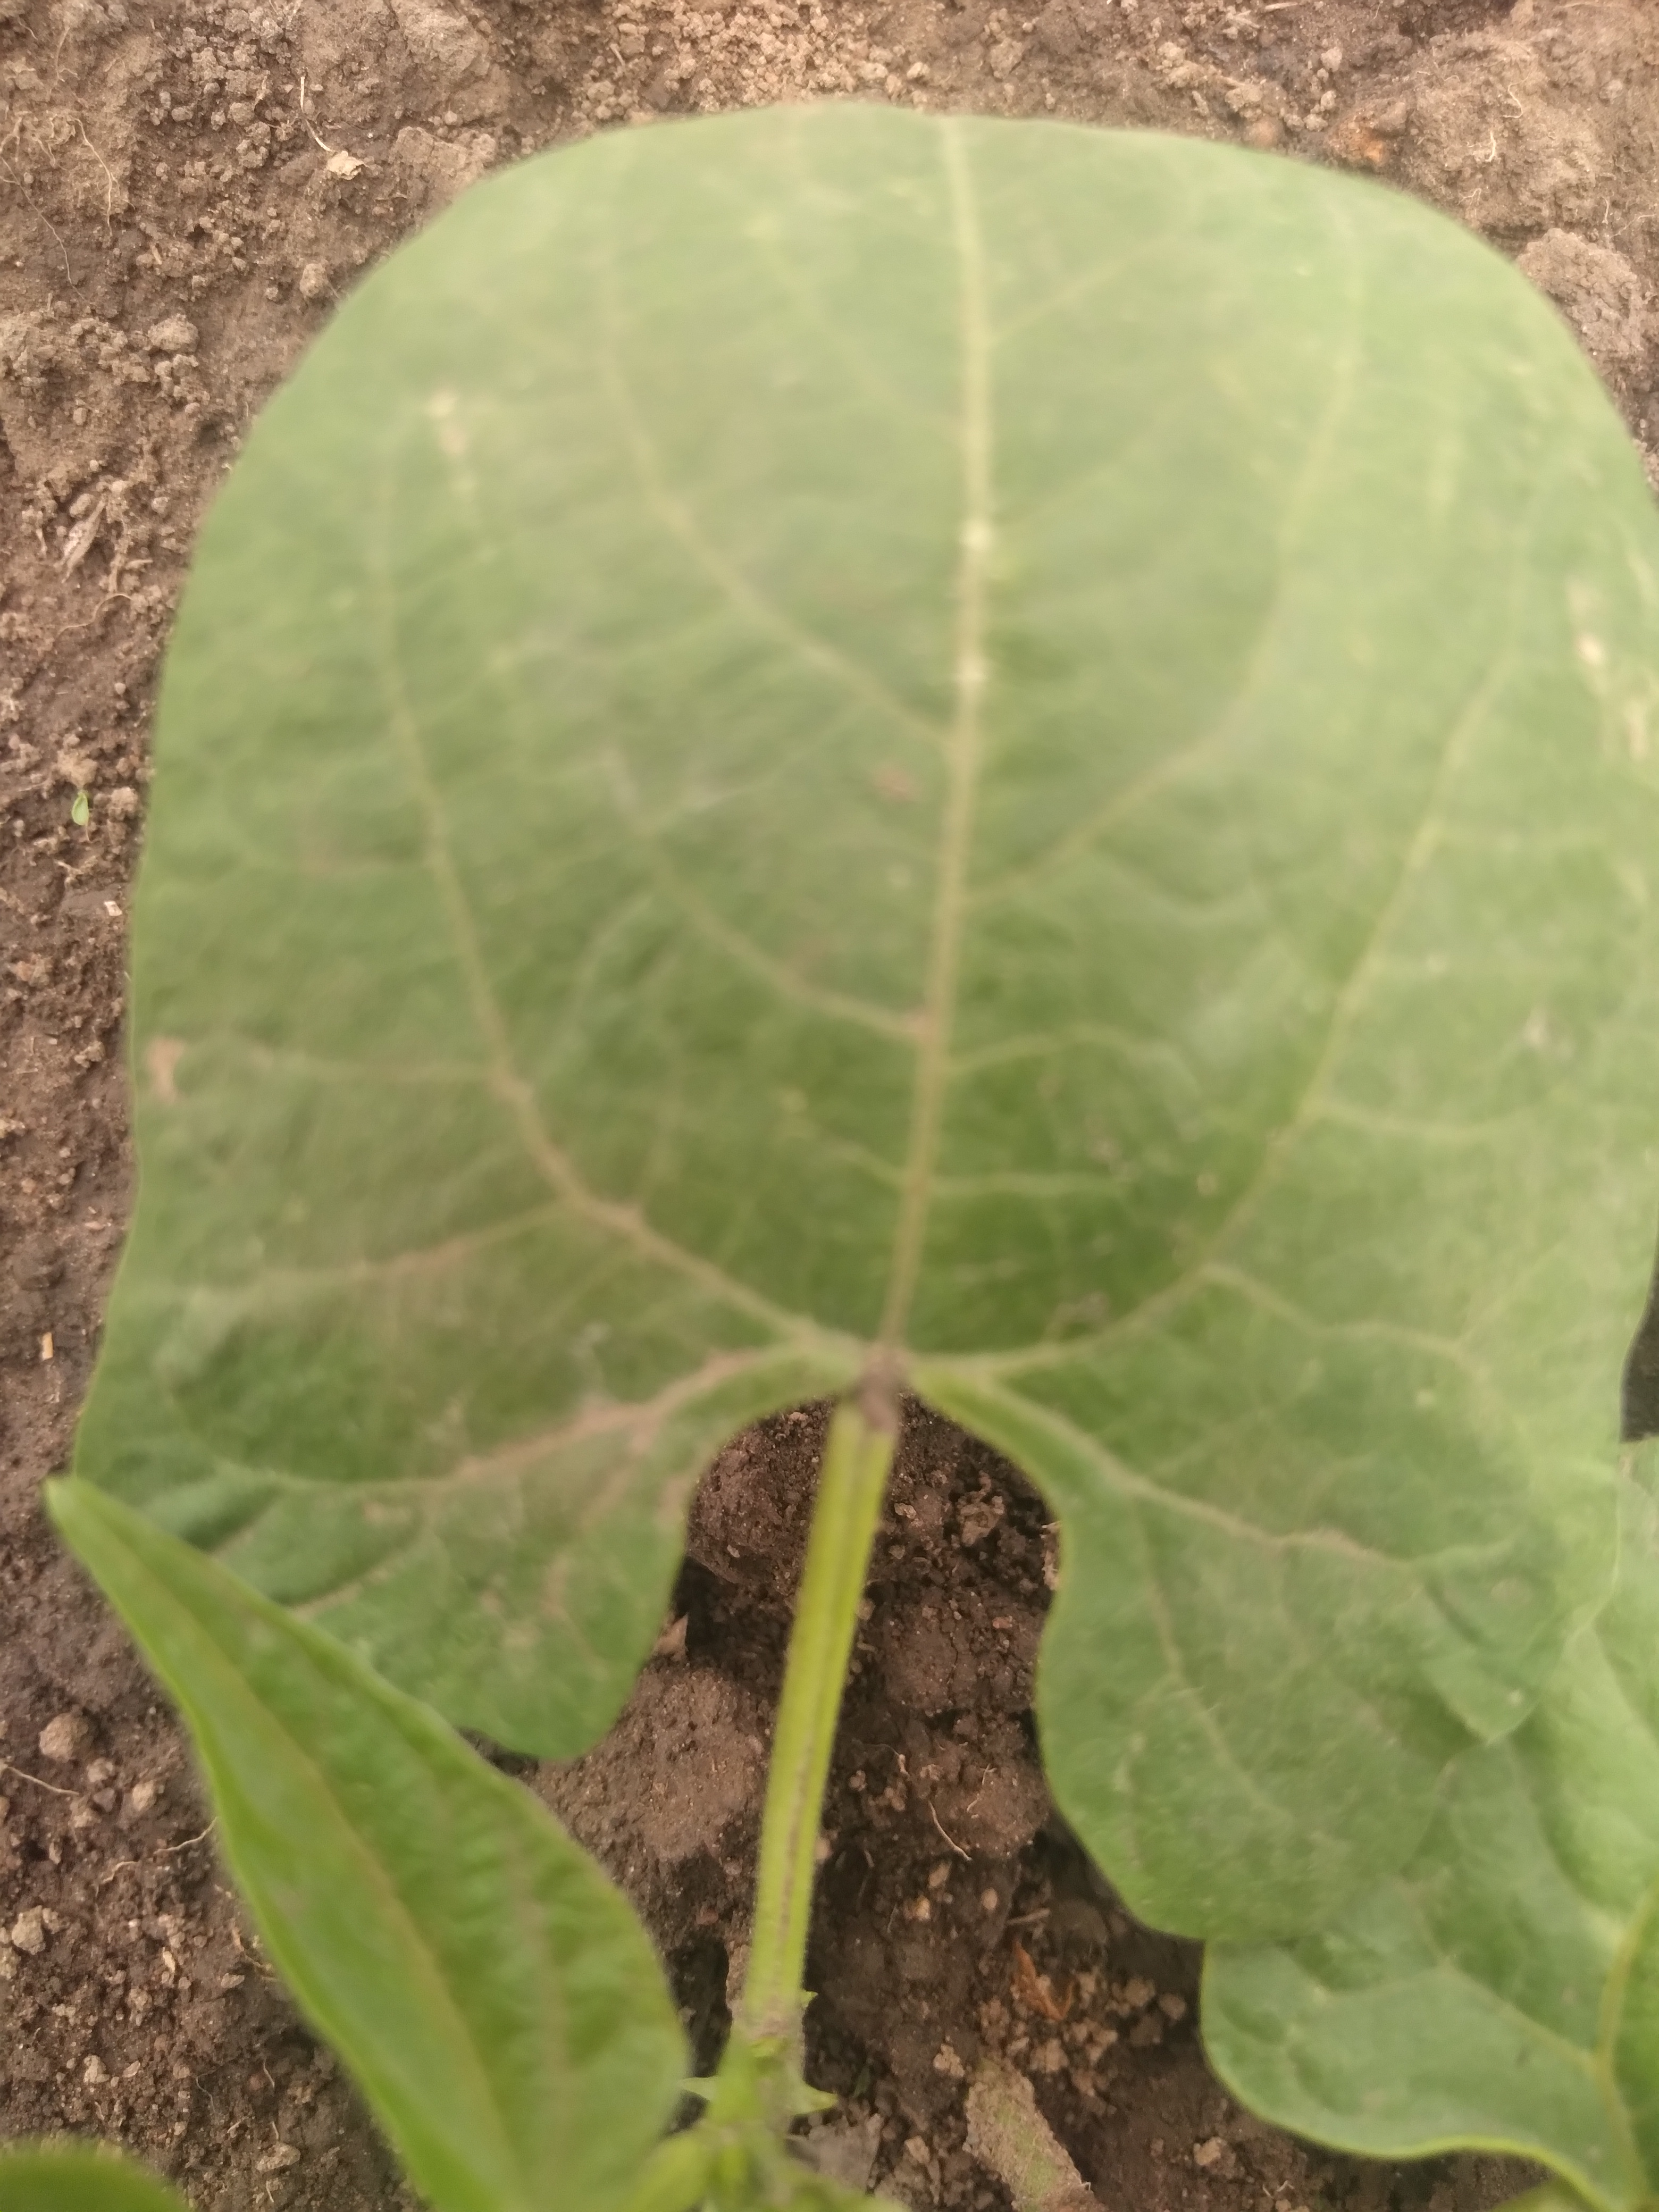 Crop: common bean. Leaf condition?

healthy
